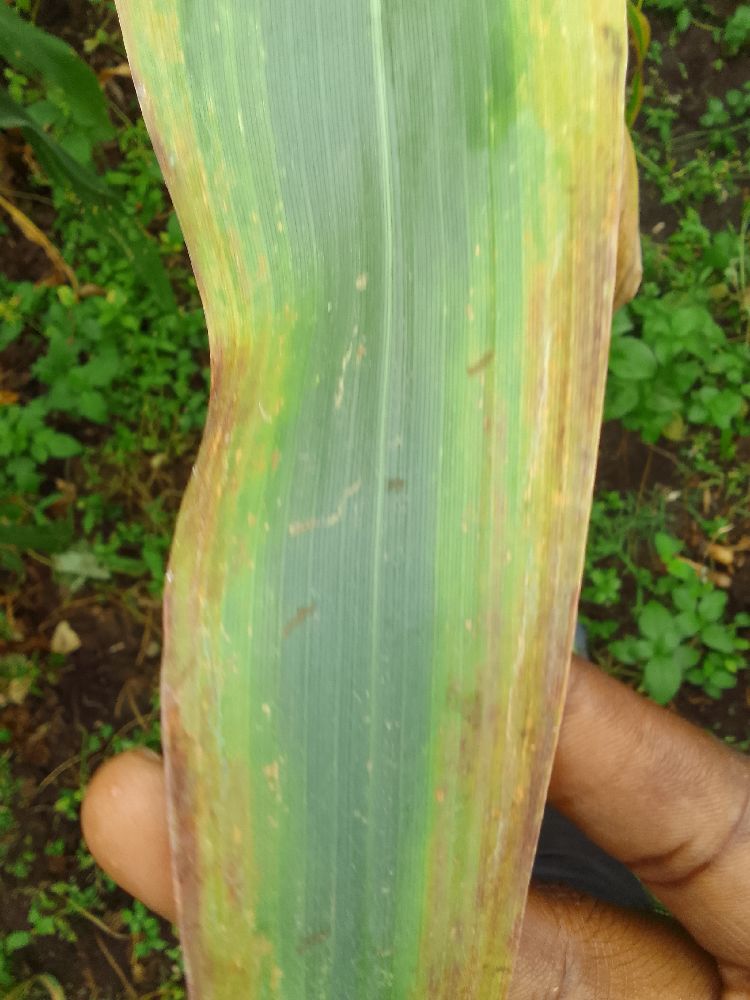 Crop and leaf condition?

maize, maize lethal necrosis
